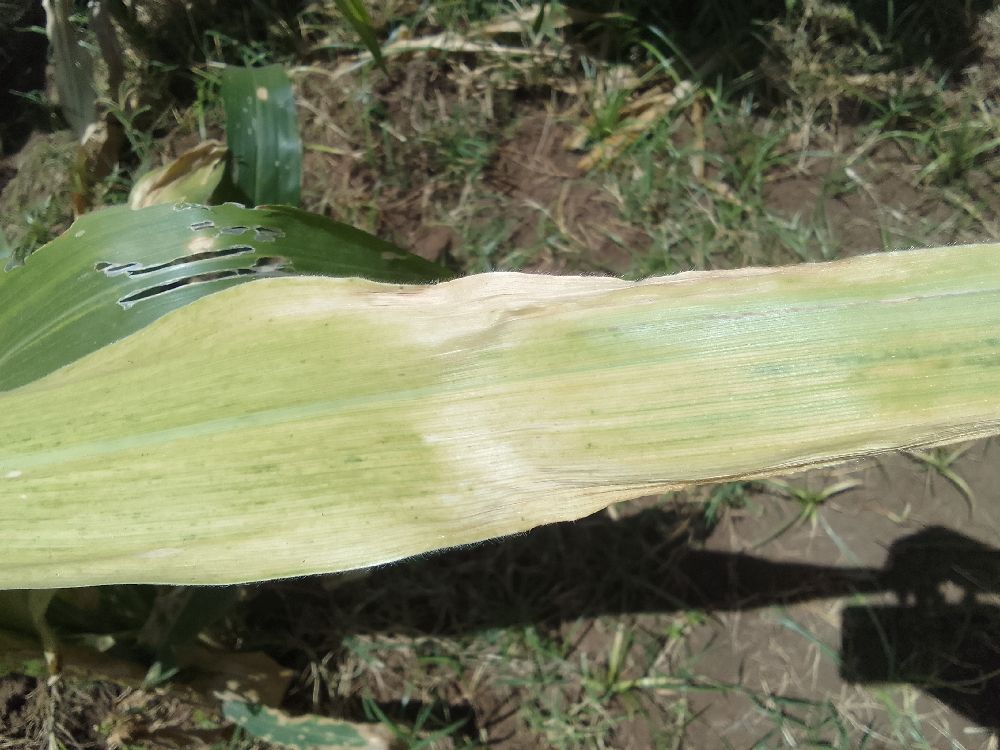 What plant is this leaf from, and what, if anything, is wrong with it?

maize, maize lethal necrosis
